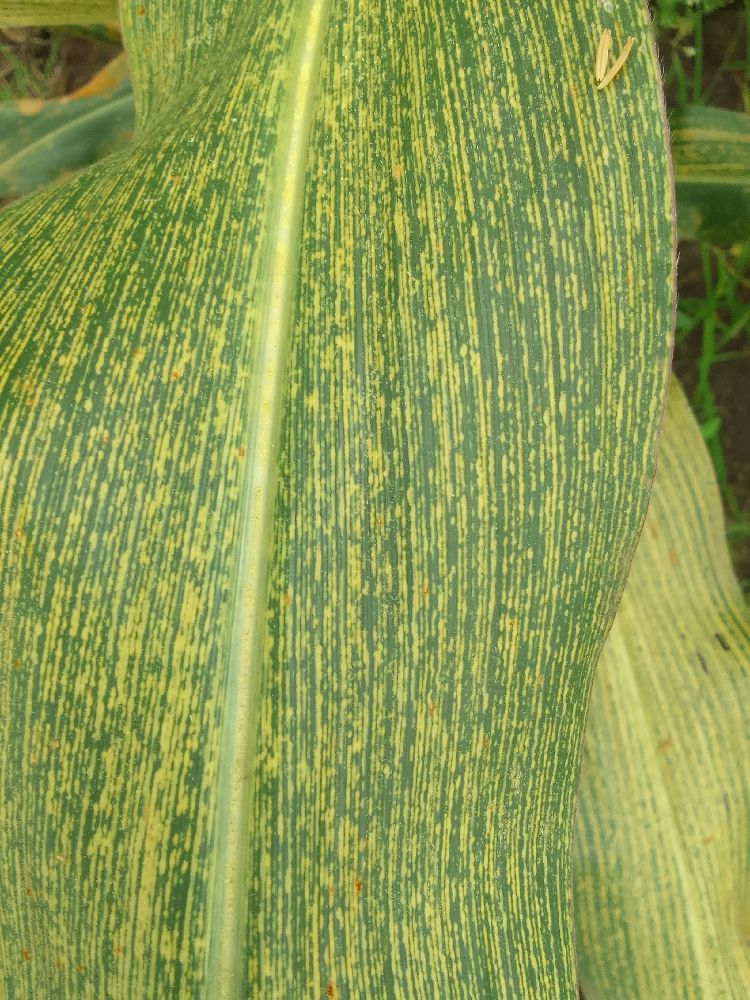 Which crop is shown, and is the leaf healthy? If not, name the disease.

maize, maize streak virus
